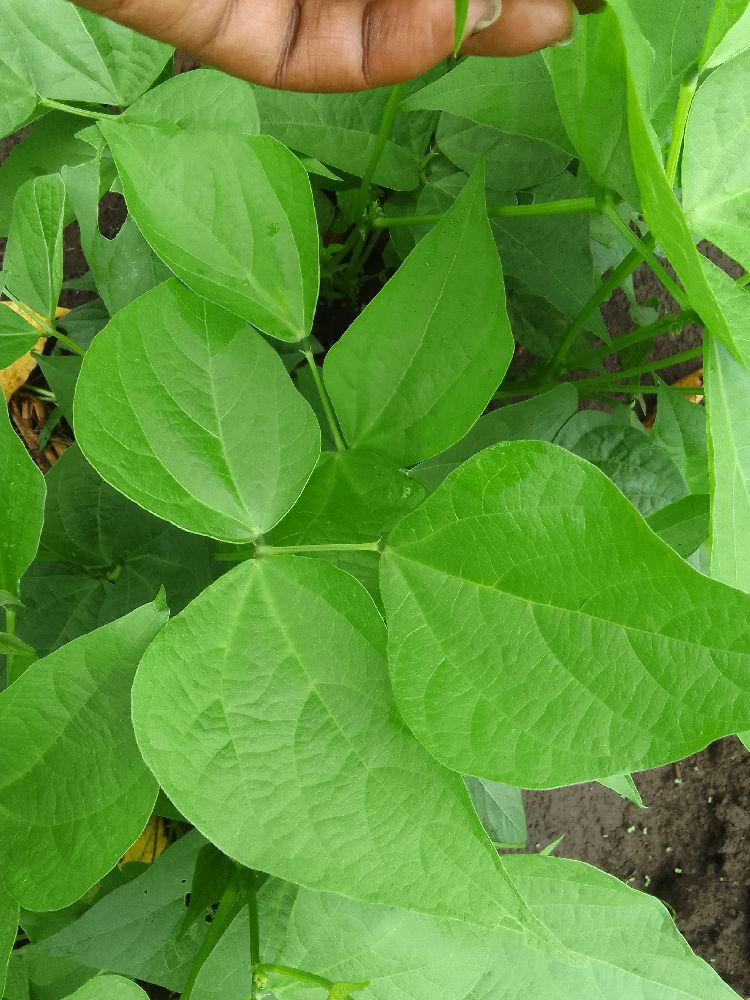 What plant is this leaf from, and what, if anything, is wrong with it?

common bean, healthy
